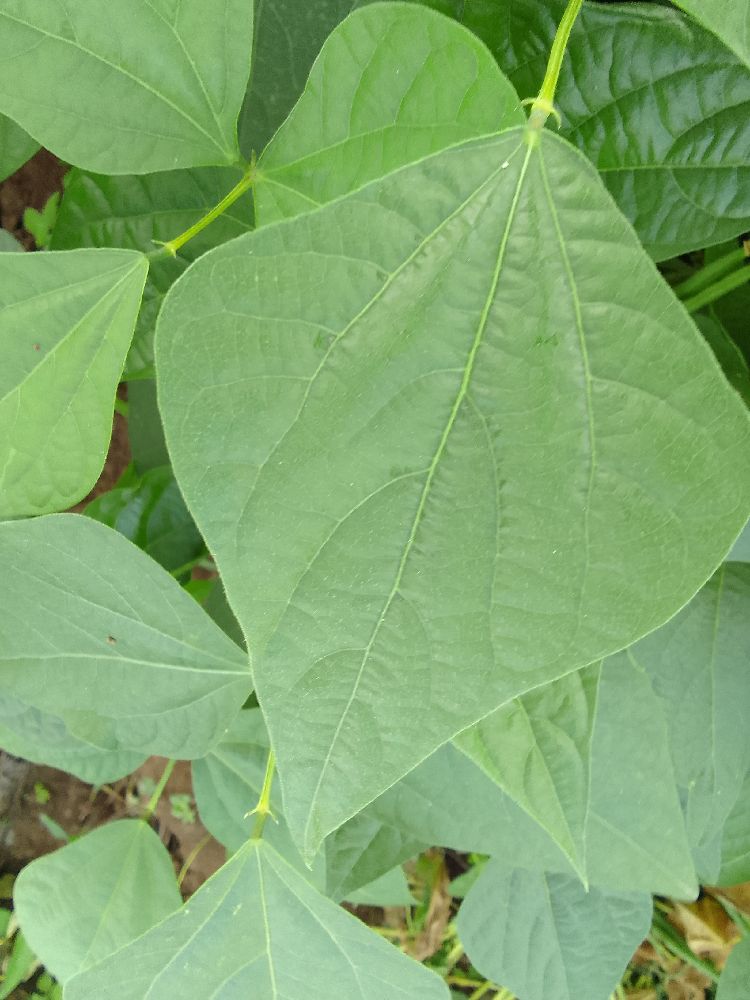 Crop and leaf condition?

common bean, healthy
